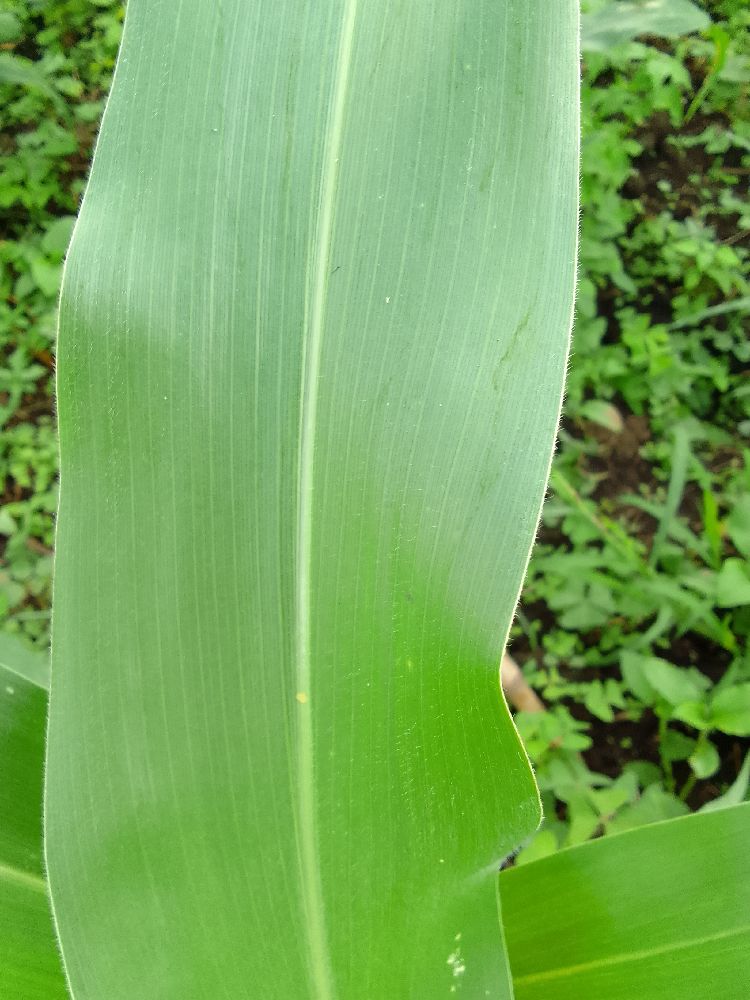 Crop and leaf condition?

maize, healthy
